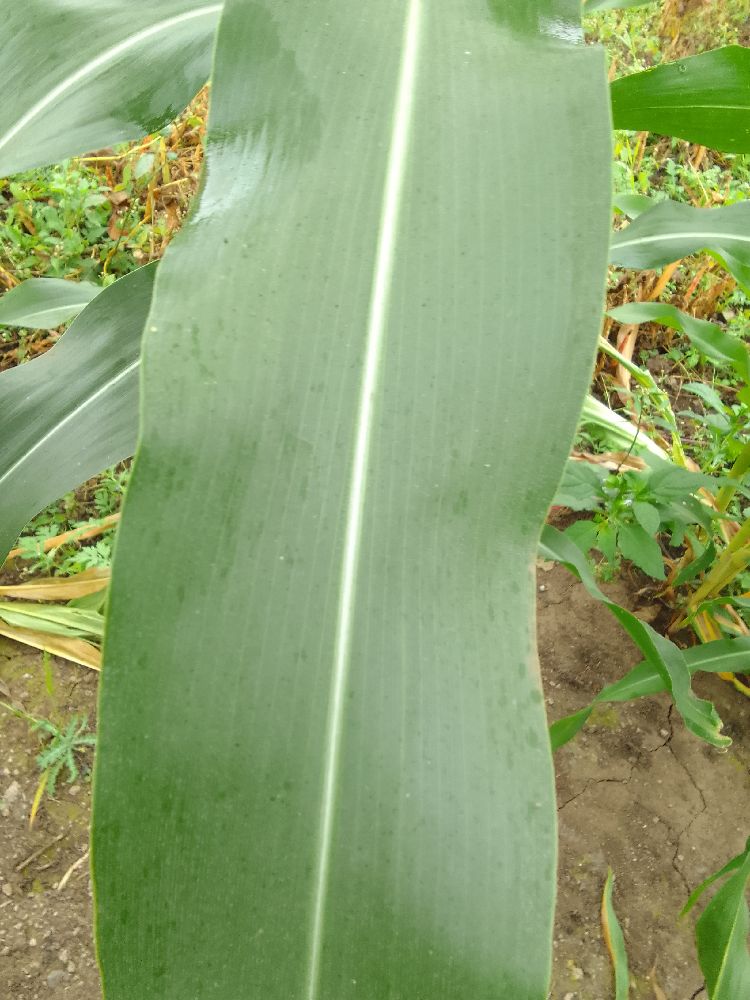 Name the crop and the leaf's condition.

maize, healthy
